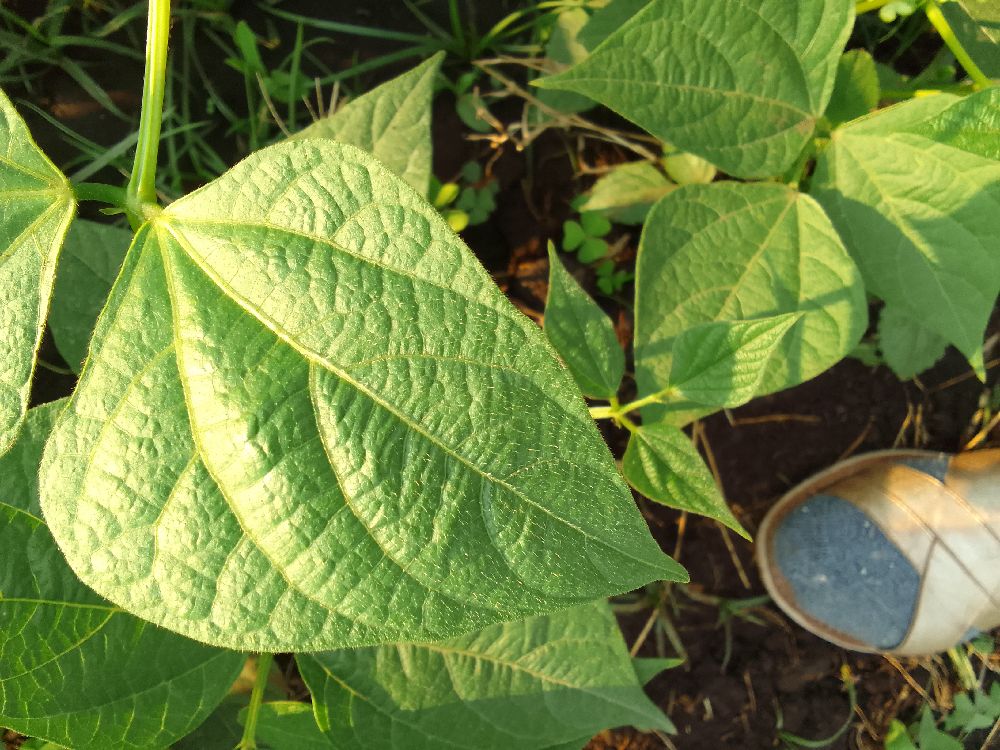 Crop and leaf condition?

common bean, healthy
